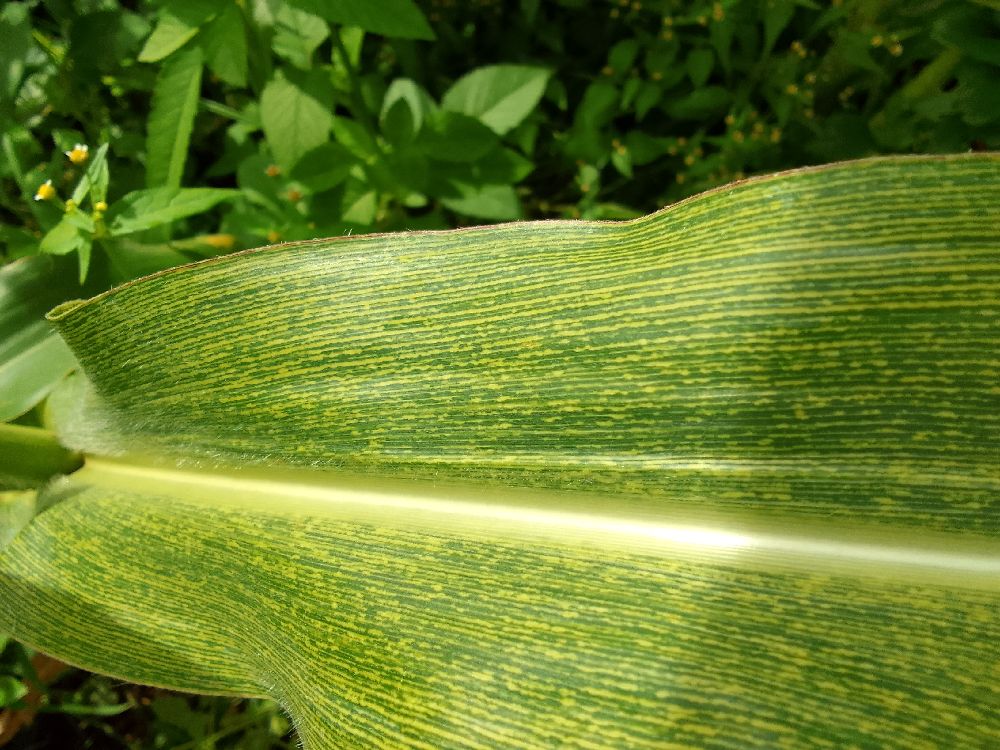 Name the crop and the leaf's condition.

maize, maize streak virus
